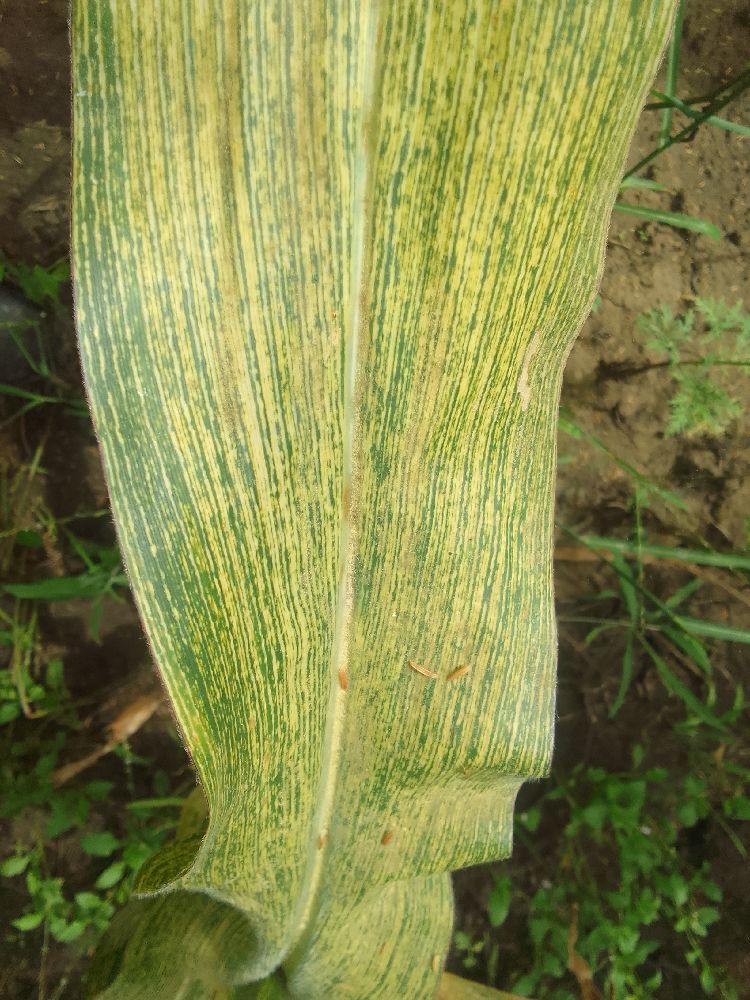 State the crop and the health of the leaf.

maize, maize streak virus
